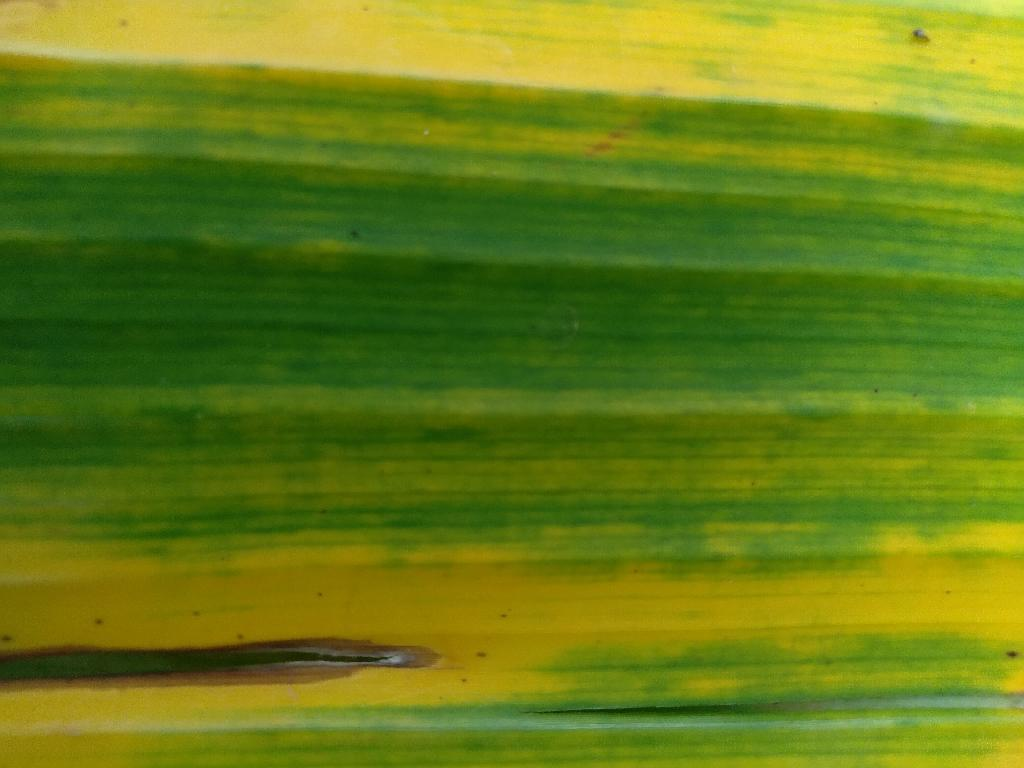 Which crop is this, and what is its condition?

banana, fusarium wilt race 1
